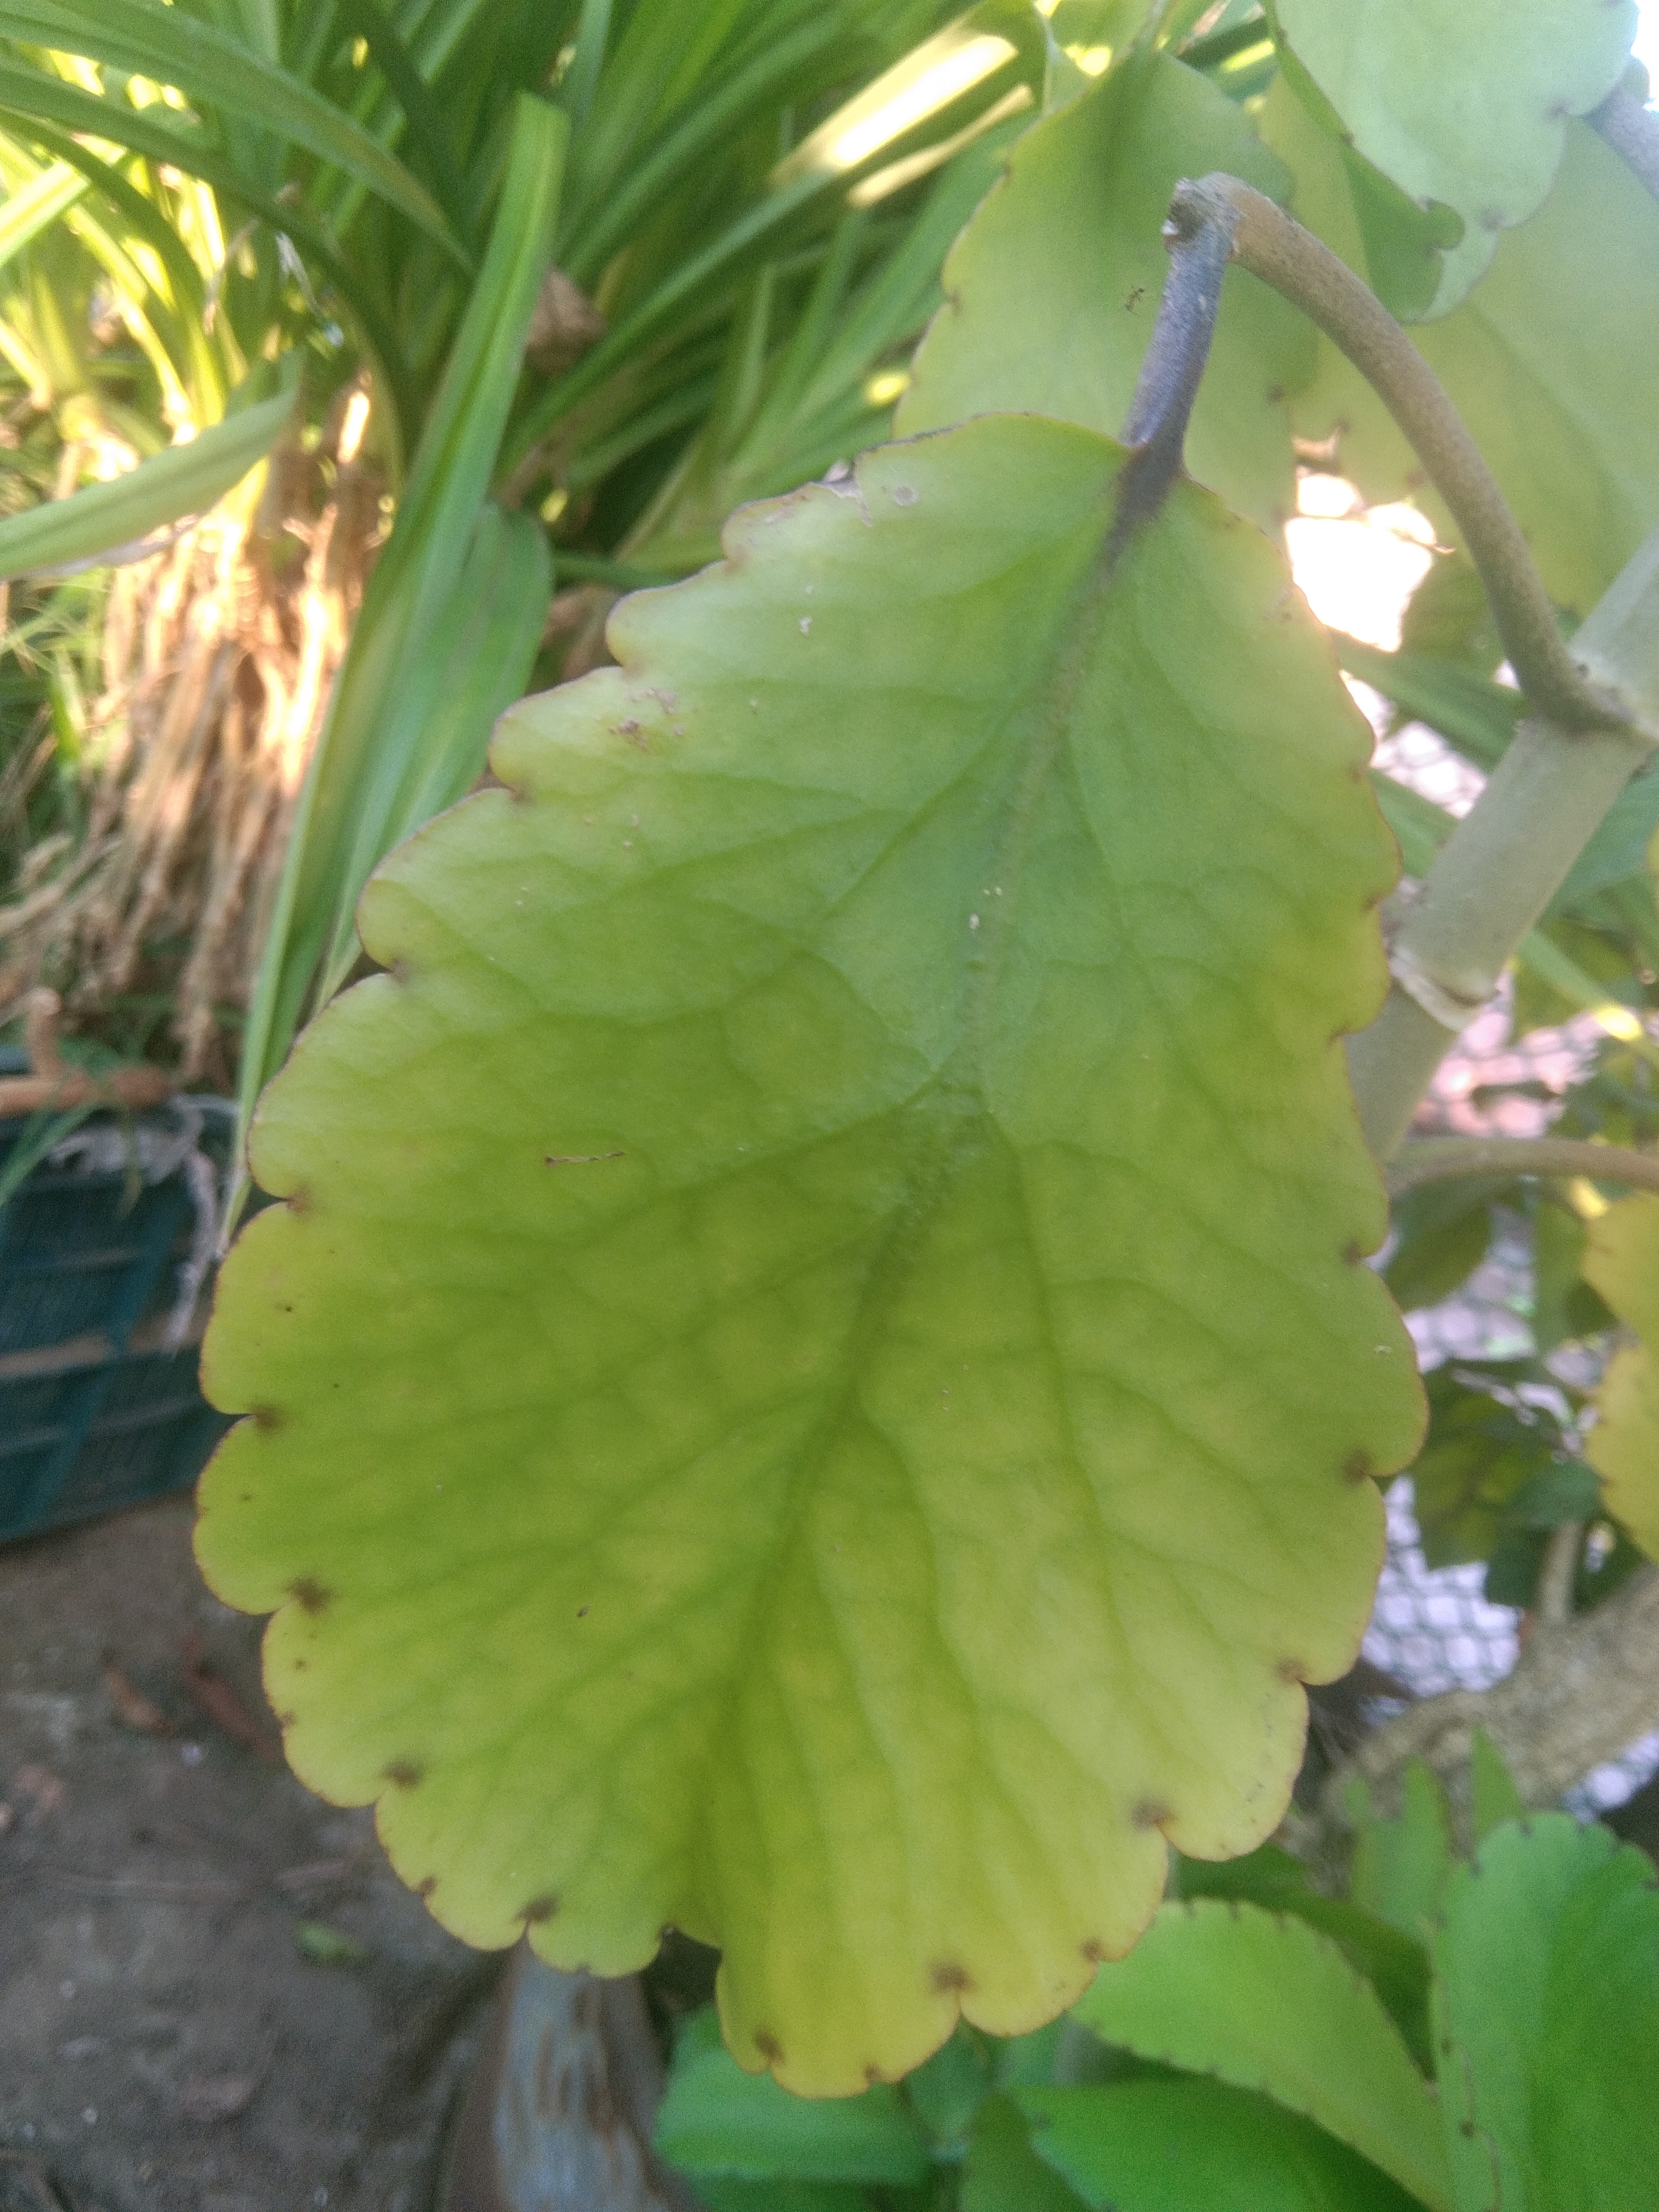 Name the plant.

pathorkuci
